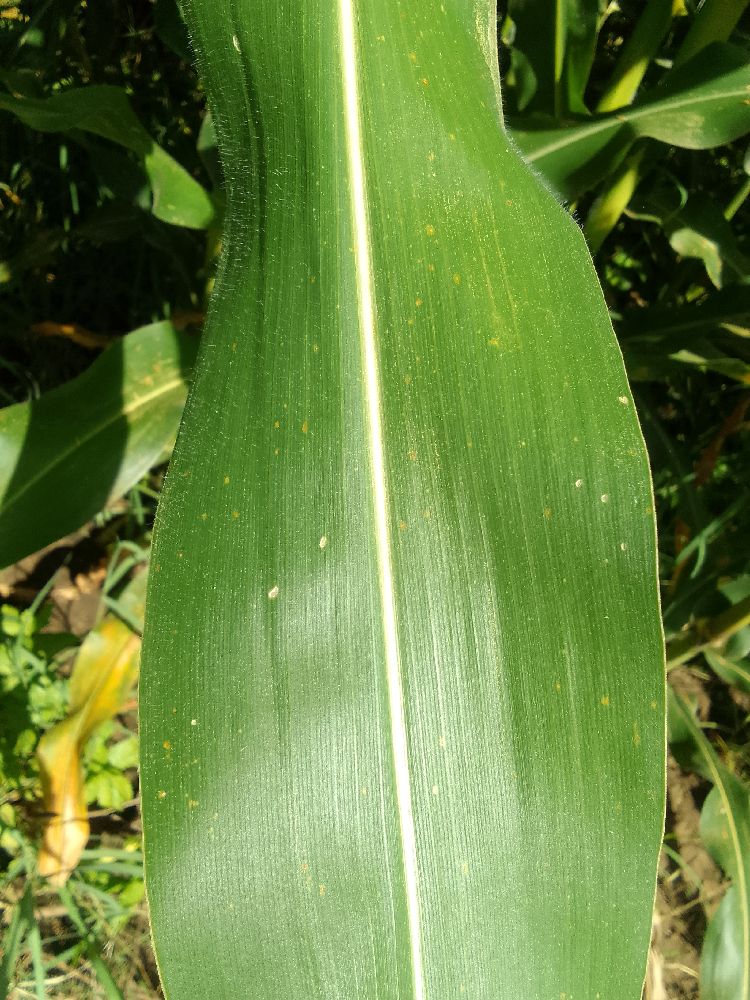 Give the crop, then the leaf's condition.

maize, healthy
